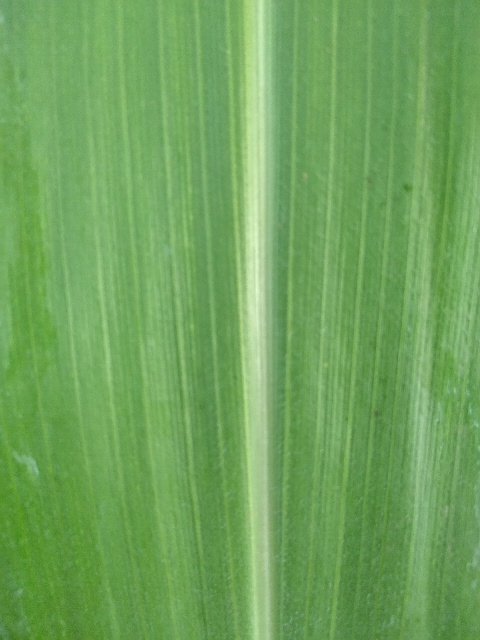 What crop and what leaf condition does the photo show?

maize, healthy
